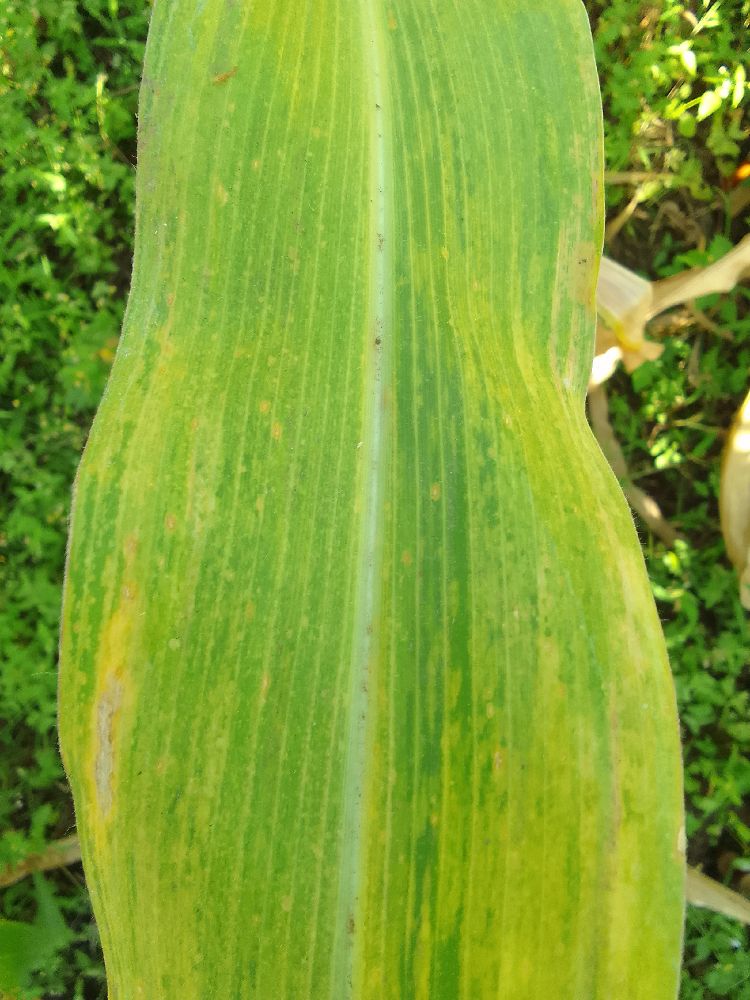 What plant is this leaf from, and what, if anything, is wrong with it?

maize, maize lethal necrosis
